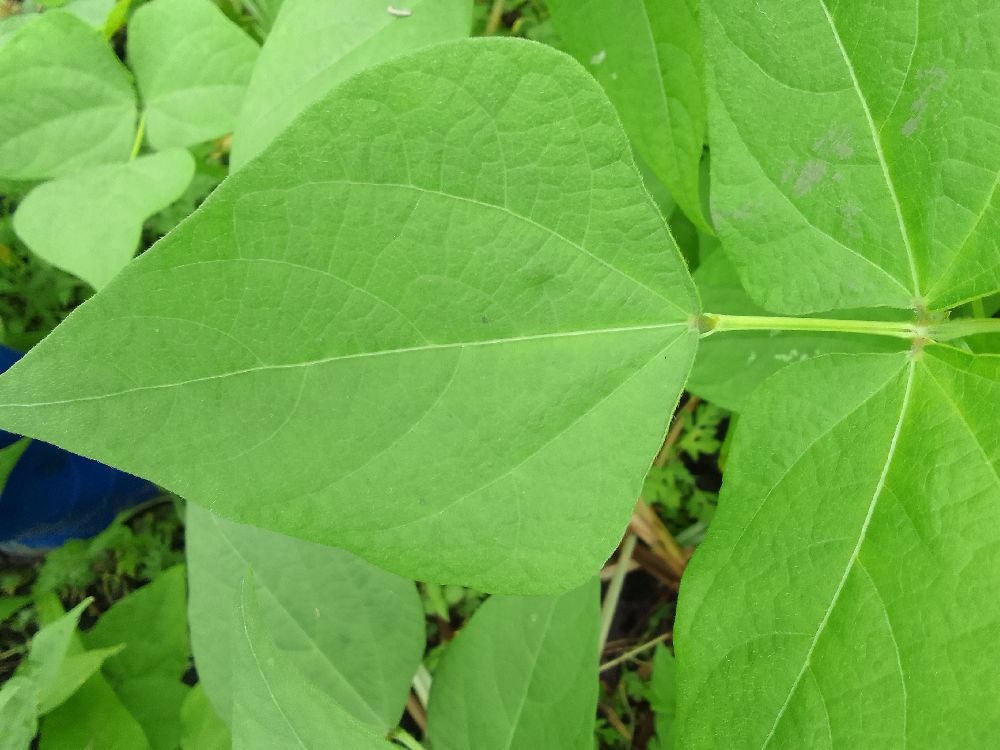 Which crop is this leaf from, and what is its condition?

common bean, healthy
